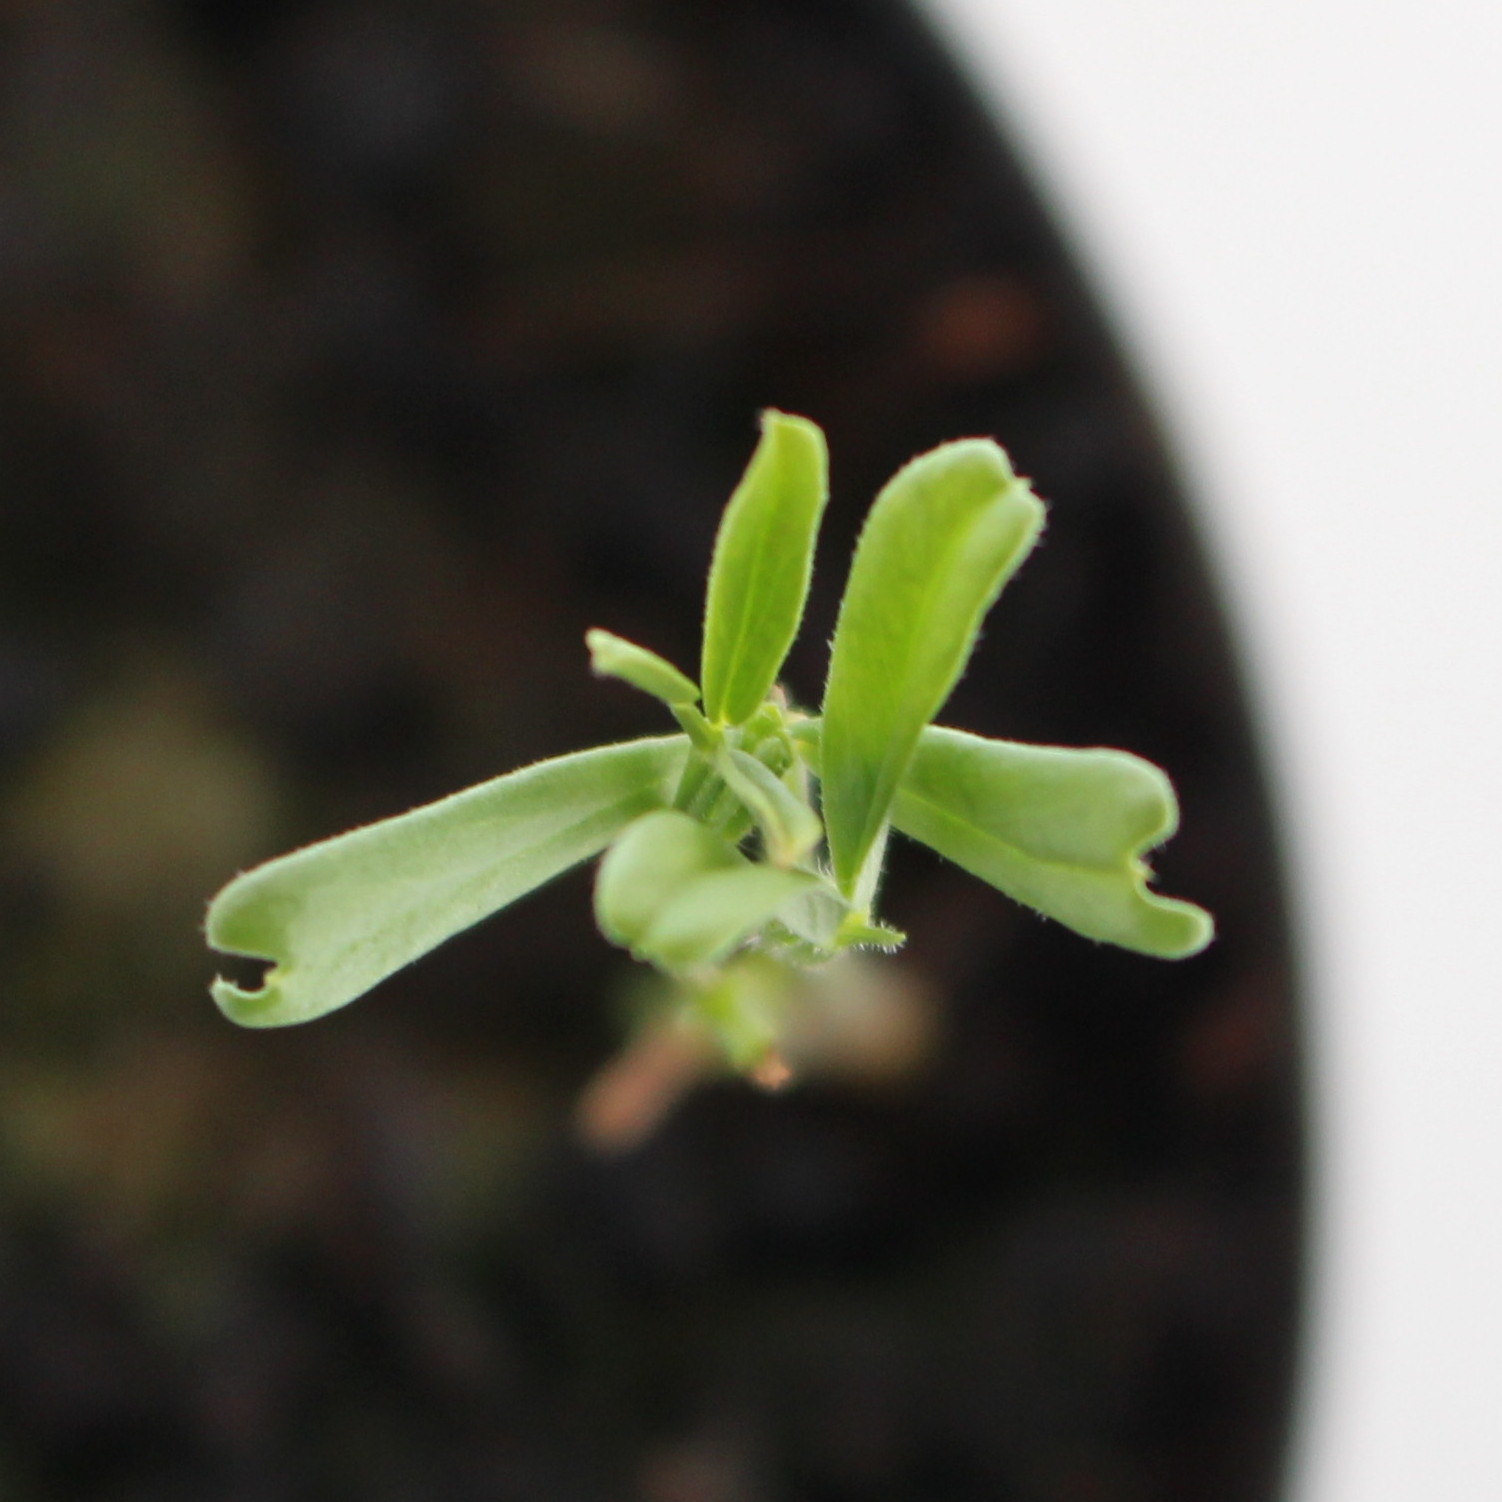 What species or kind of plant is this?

Vicia sativa
